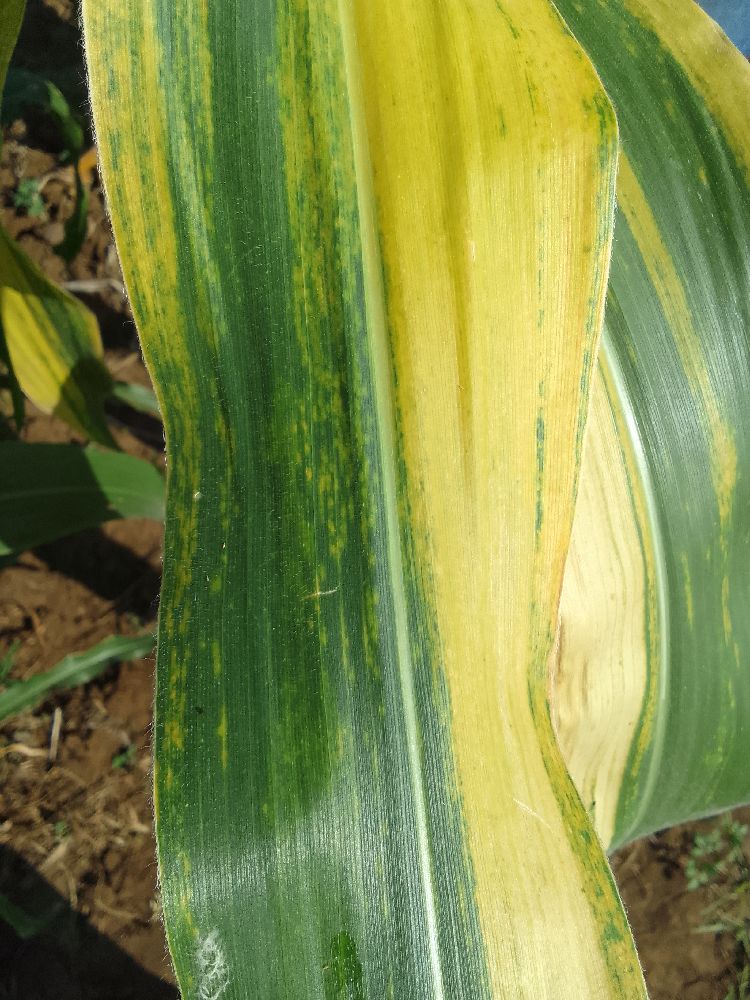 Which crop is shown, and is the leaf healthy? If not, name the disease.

maize, maize lethal necrosis
